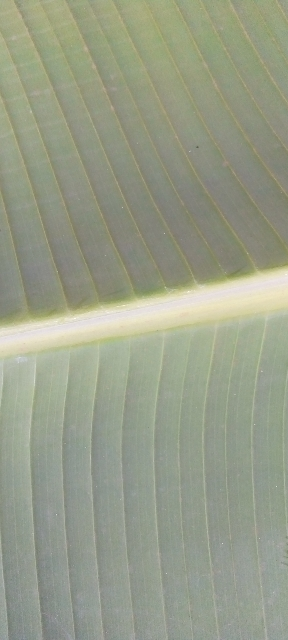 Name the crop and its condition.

banana, healthy
